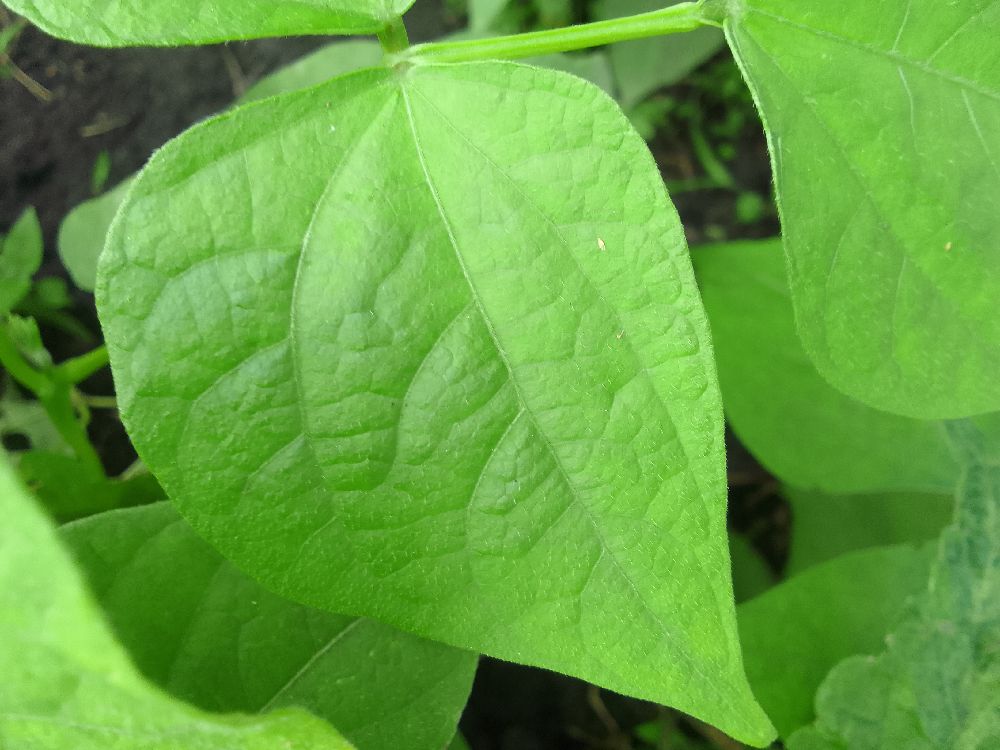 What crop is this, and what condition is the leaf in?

common bean, healthy
